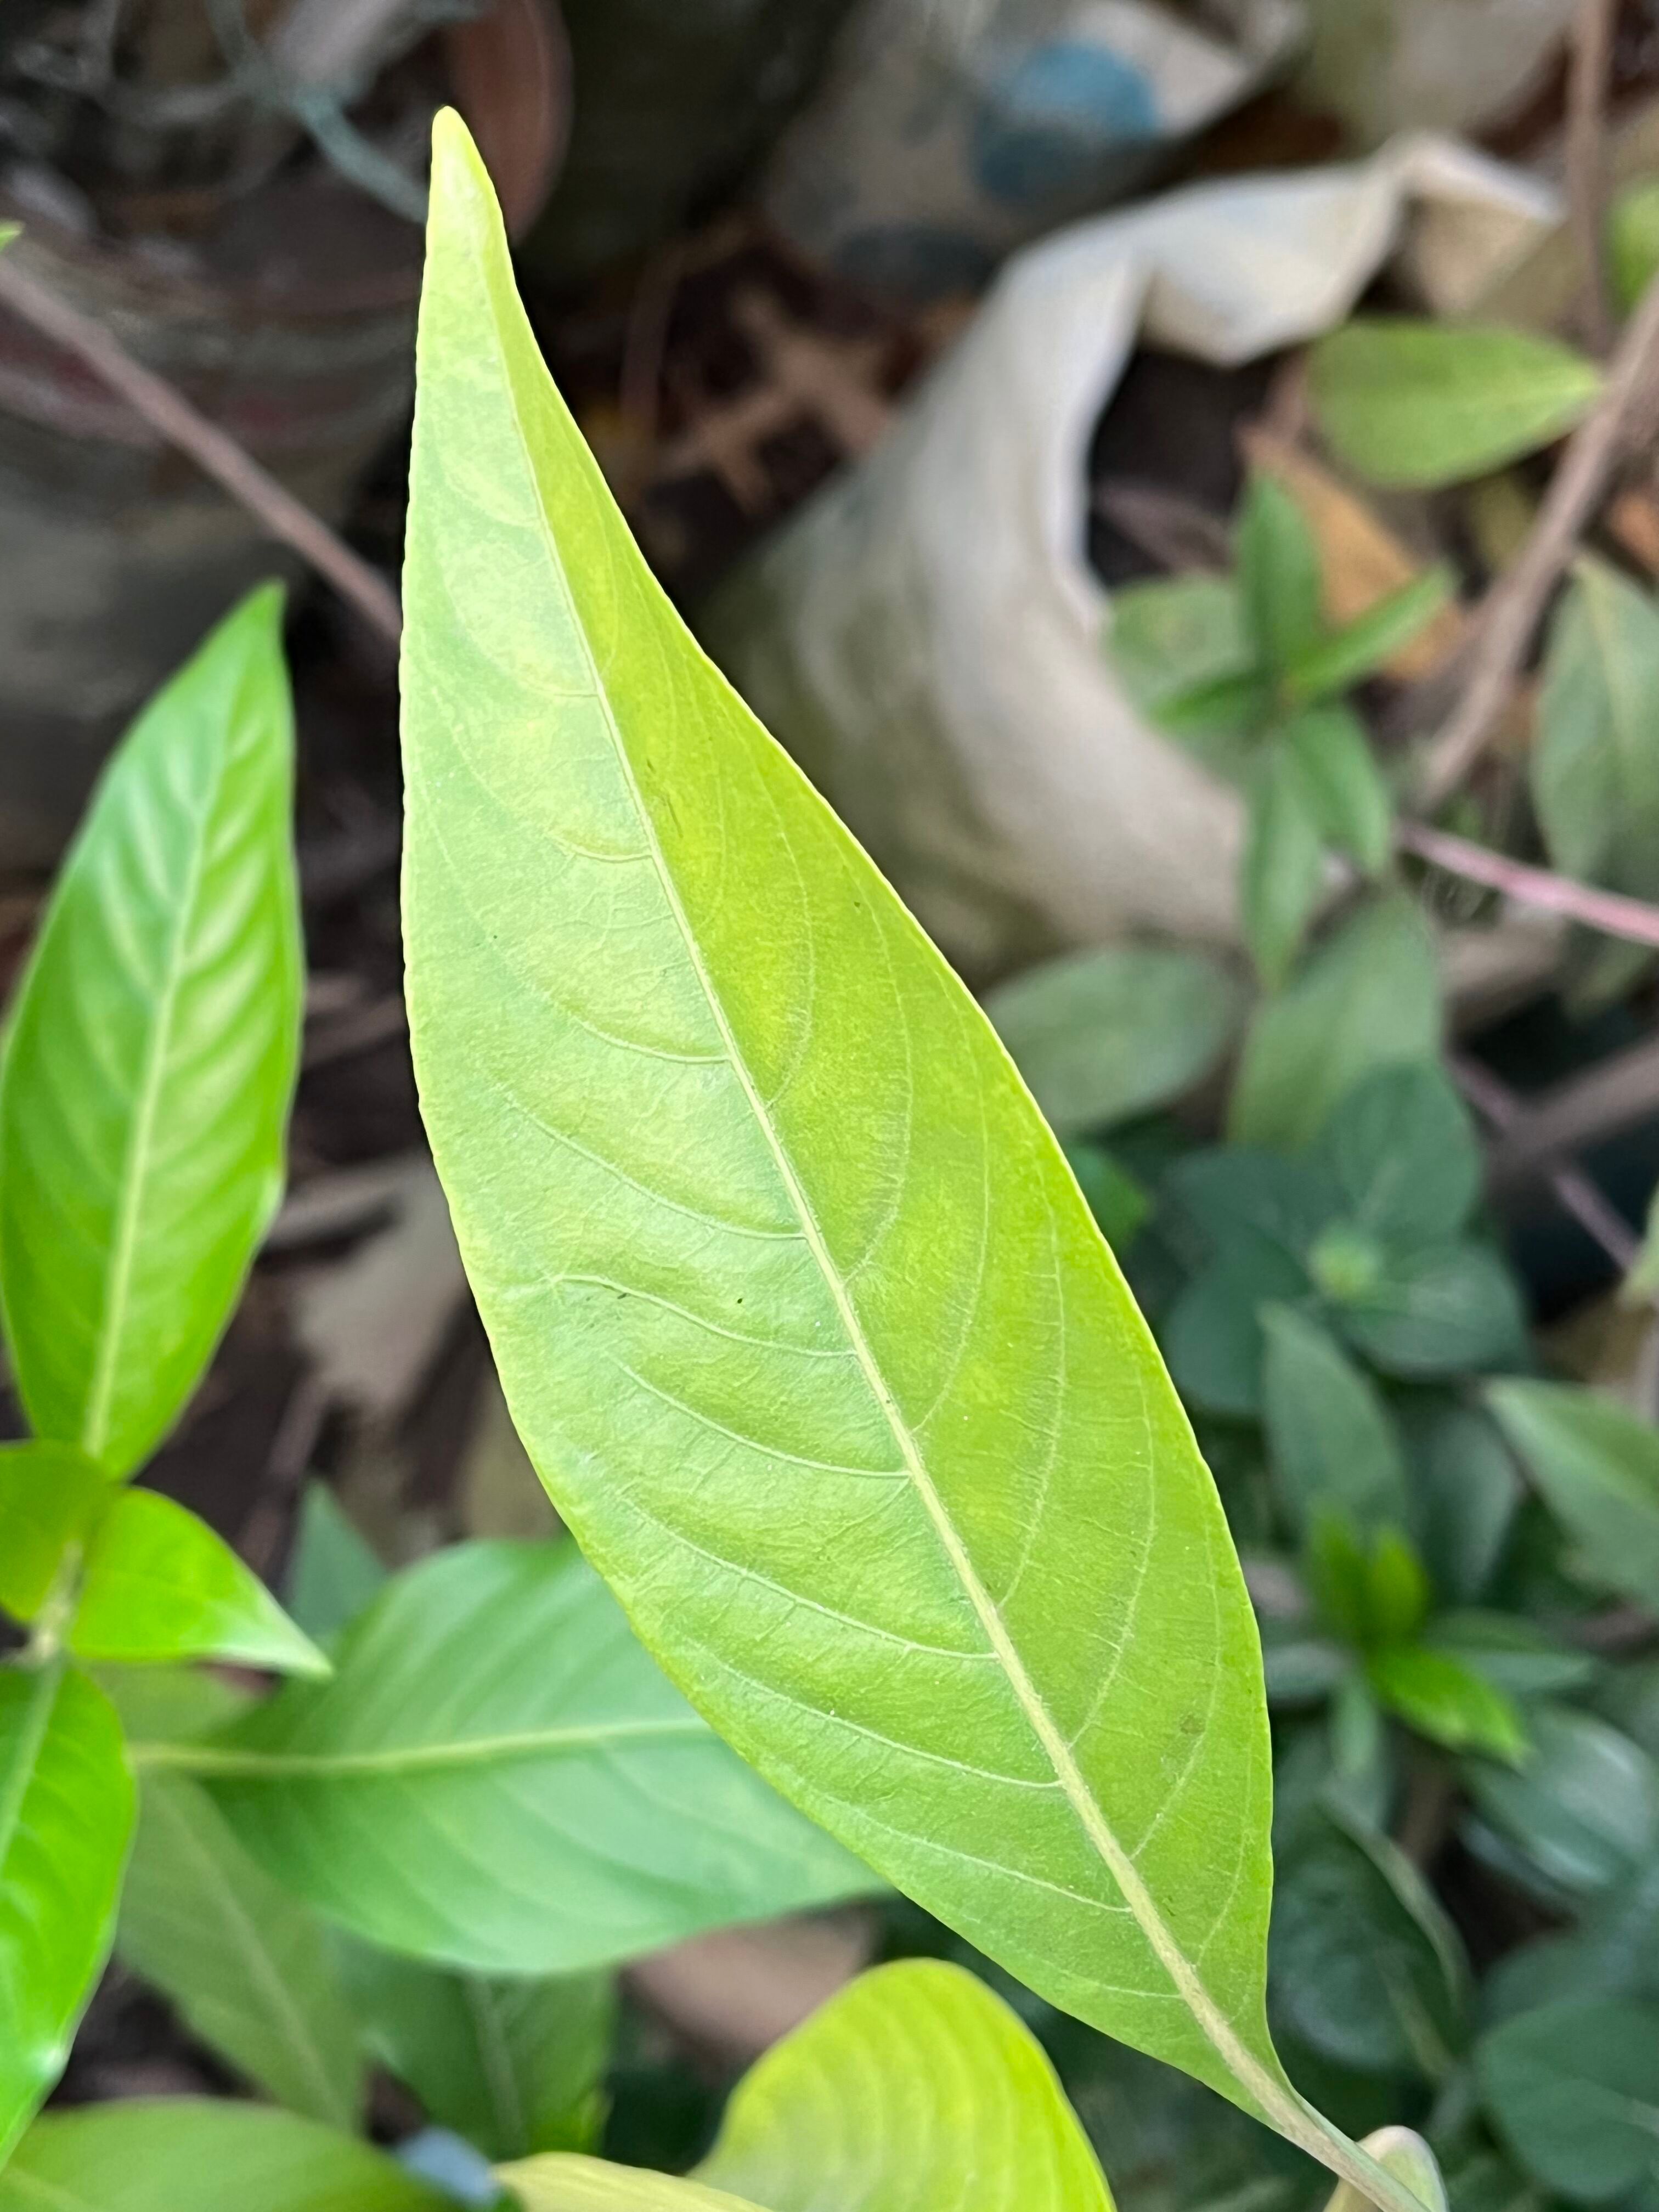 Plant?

vasaka
